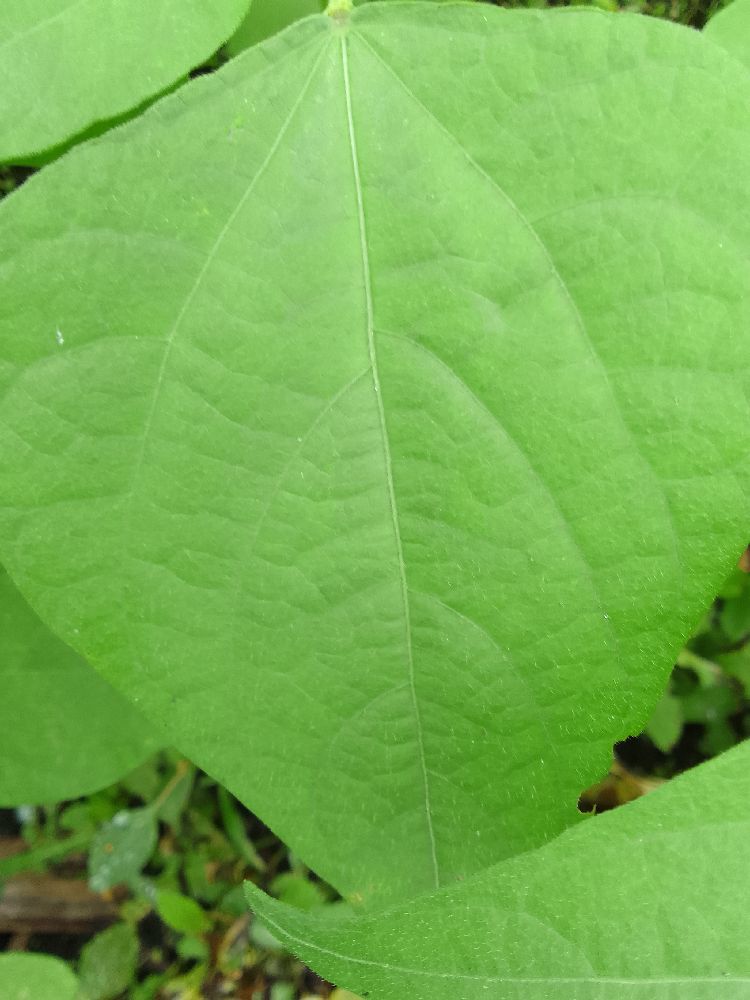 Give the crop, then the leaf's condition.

common bean, healthy
